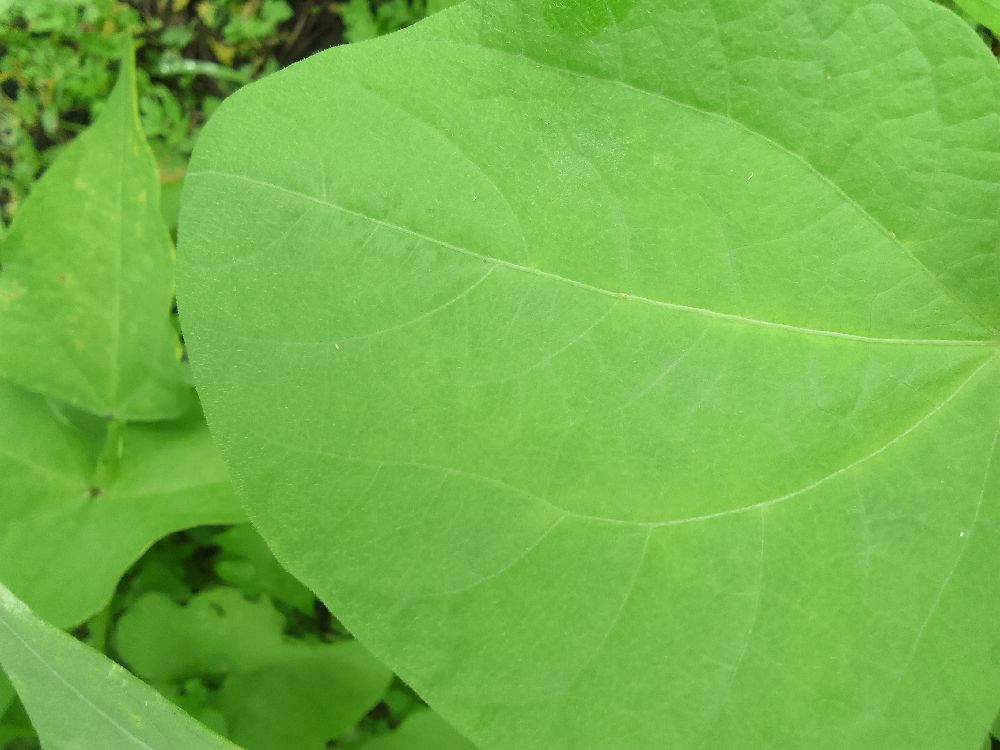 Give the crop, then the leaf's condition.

common bean, healthy
